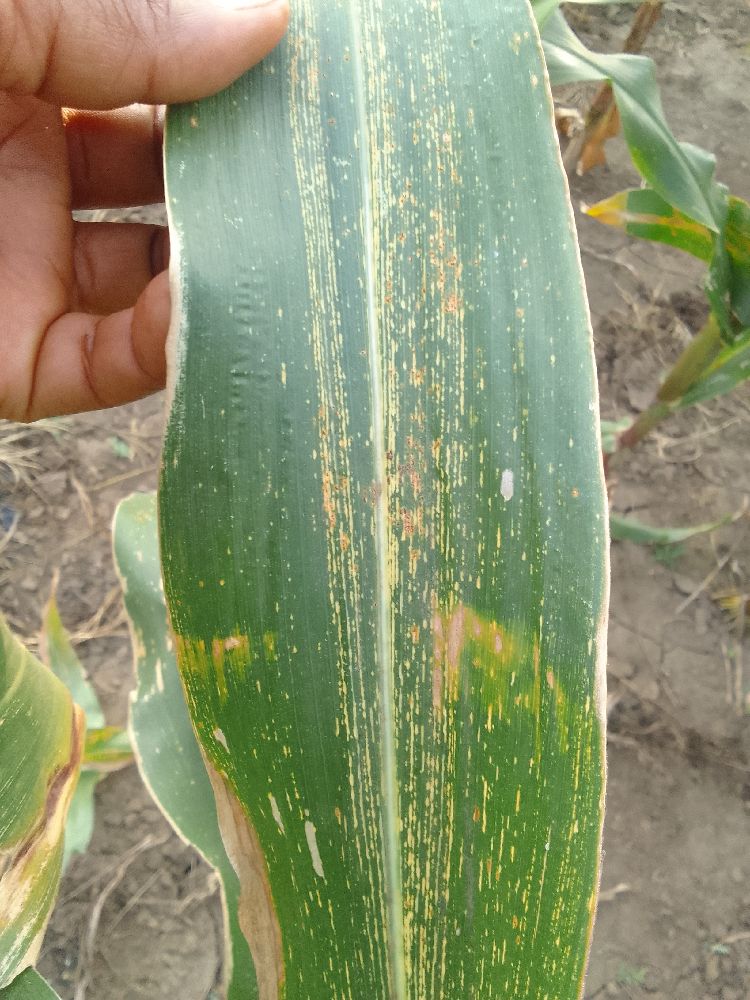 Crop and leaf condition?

maize, maize streak virus
